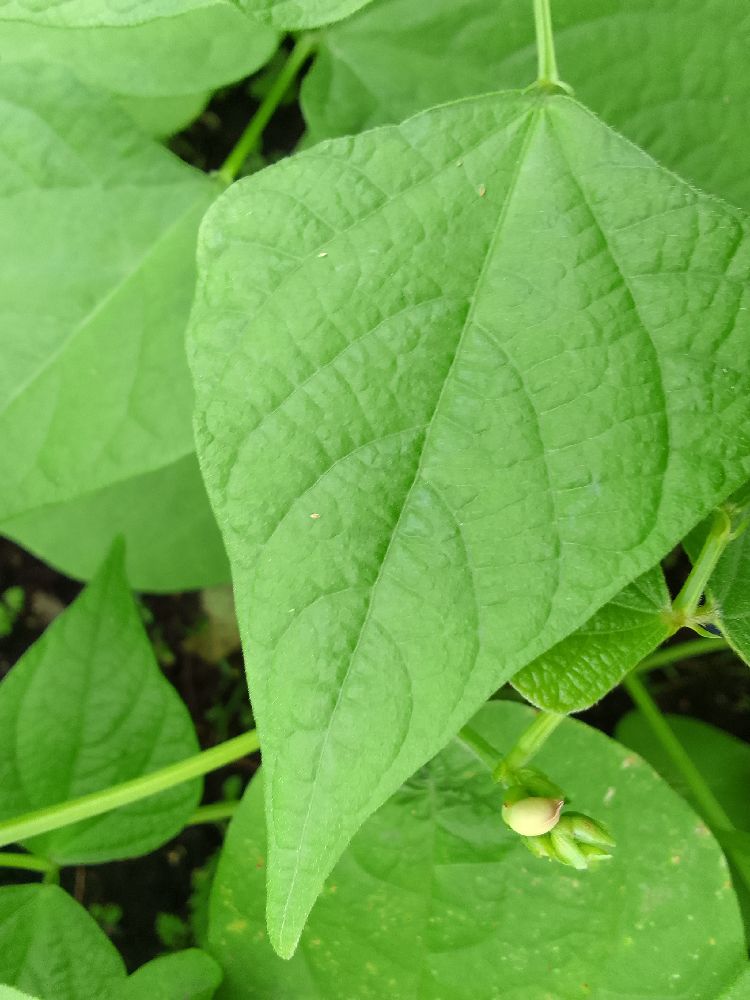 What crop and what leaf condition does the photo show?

common bean, healthy
